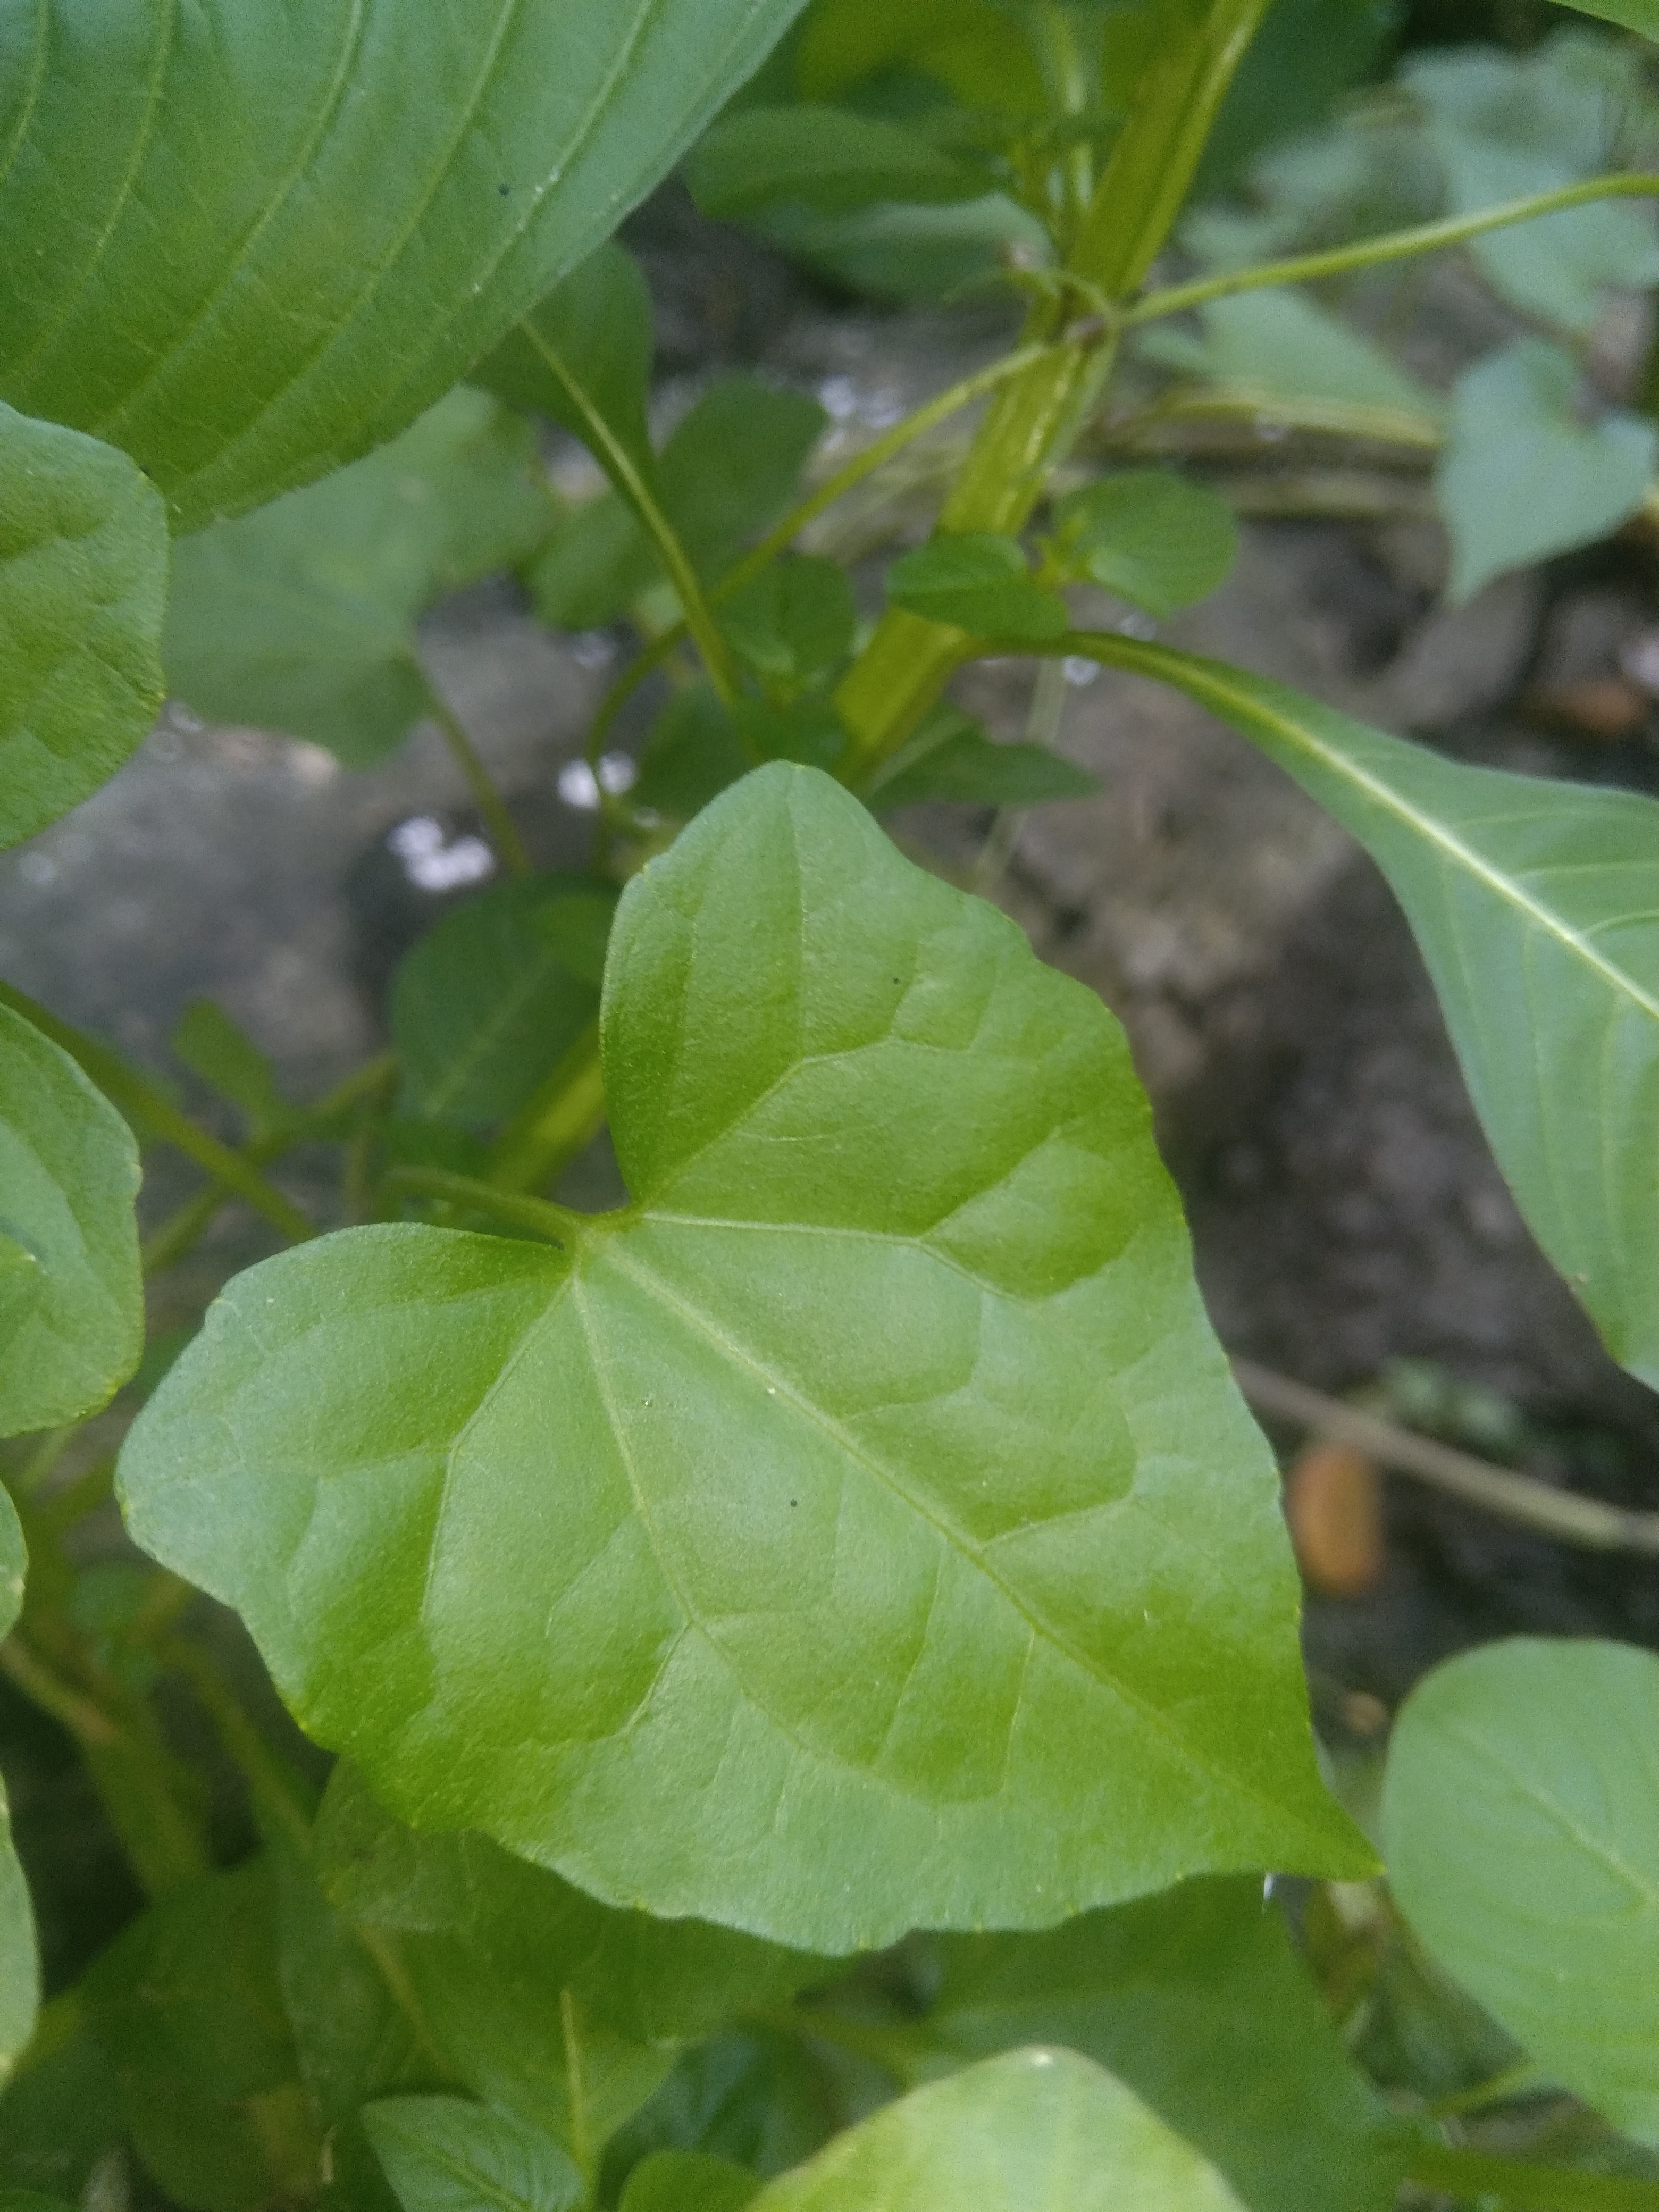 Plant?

bitter vine
